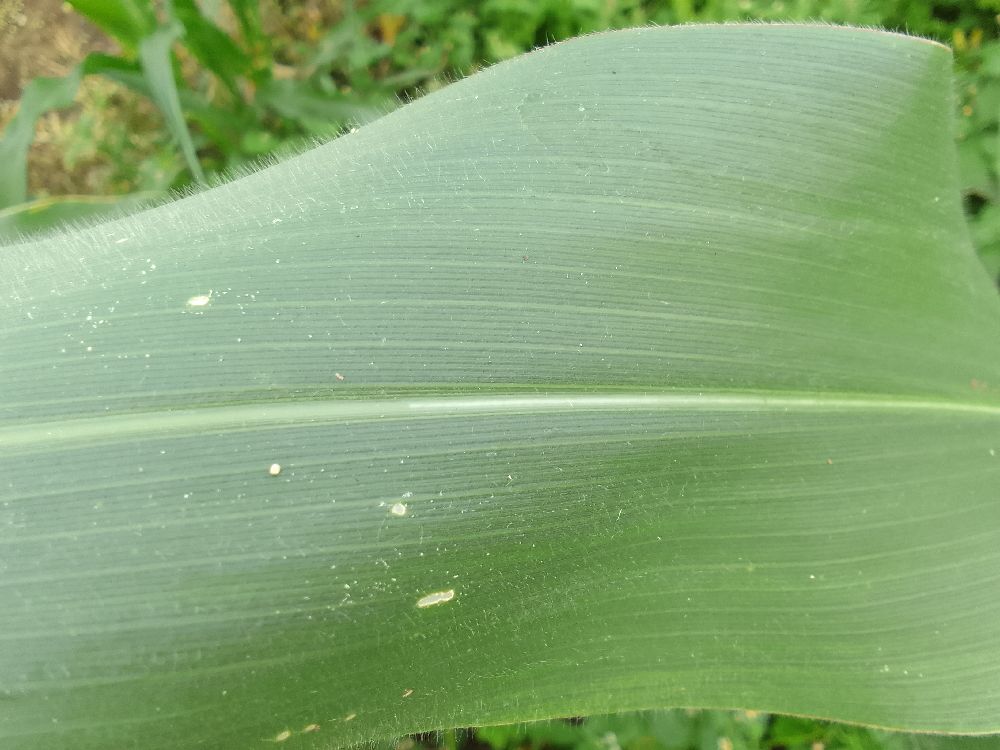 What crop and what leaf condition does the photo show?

maize, healthy
